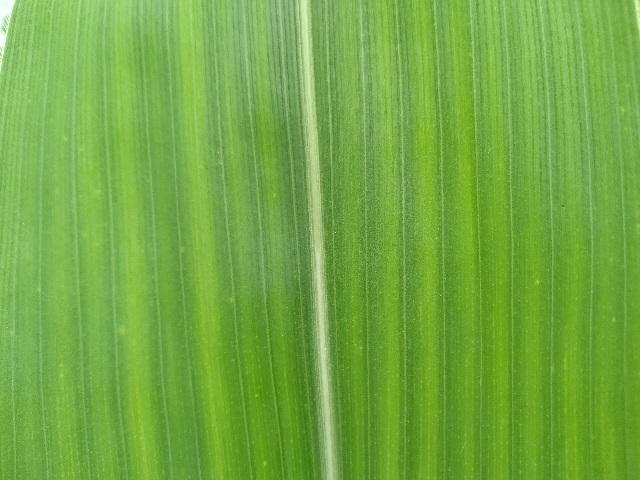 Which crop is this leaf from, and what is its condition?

maize, healthy
